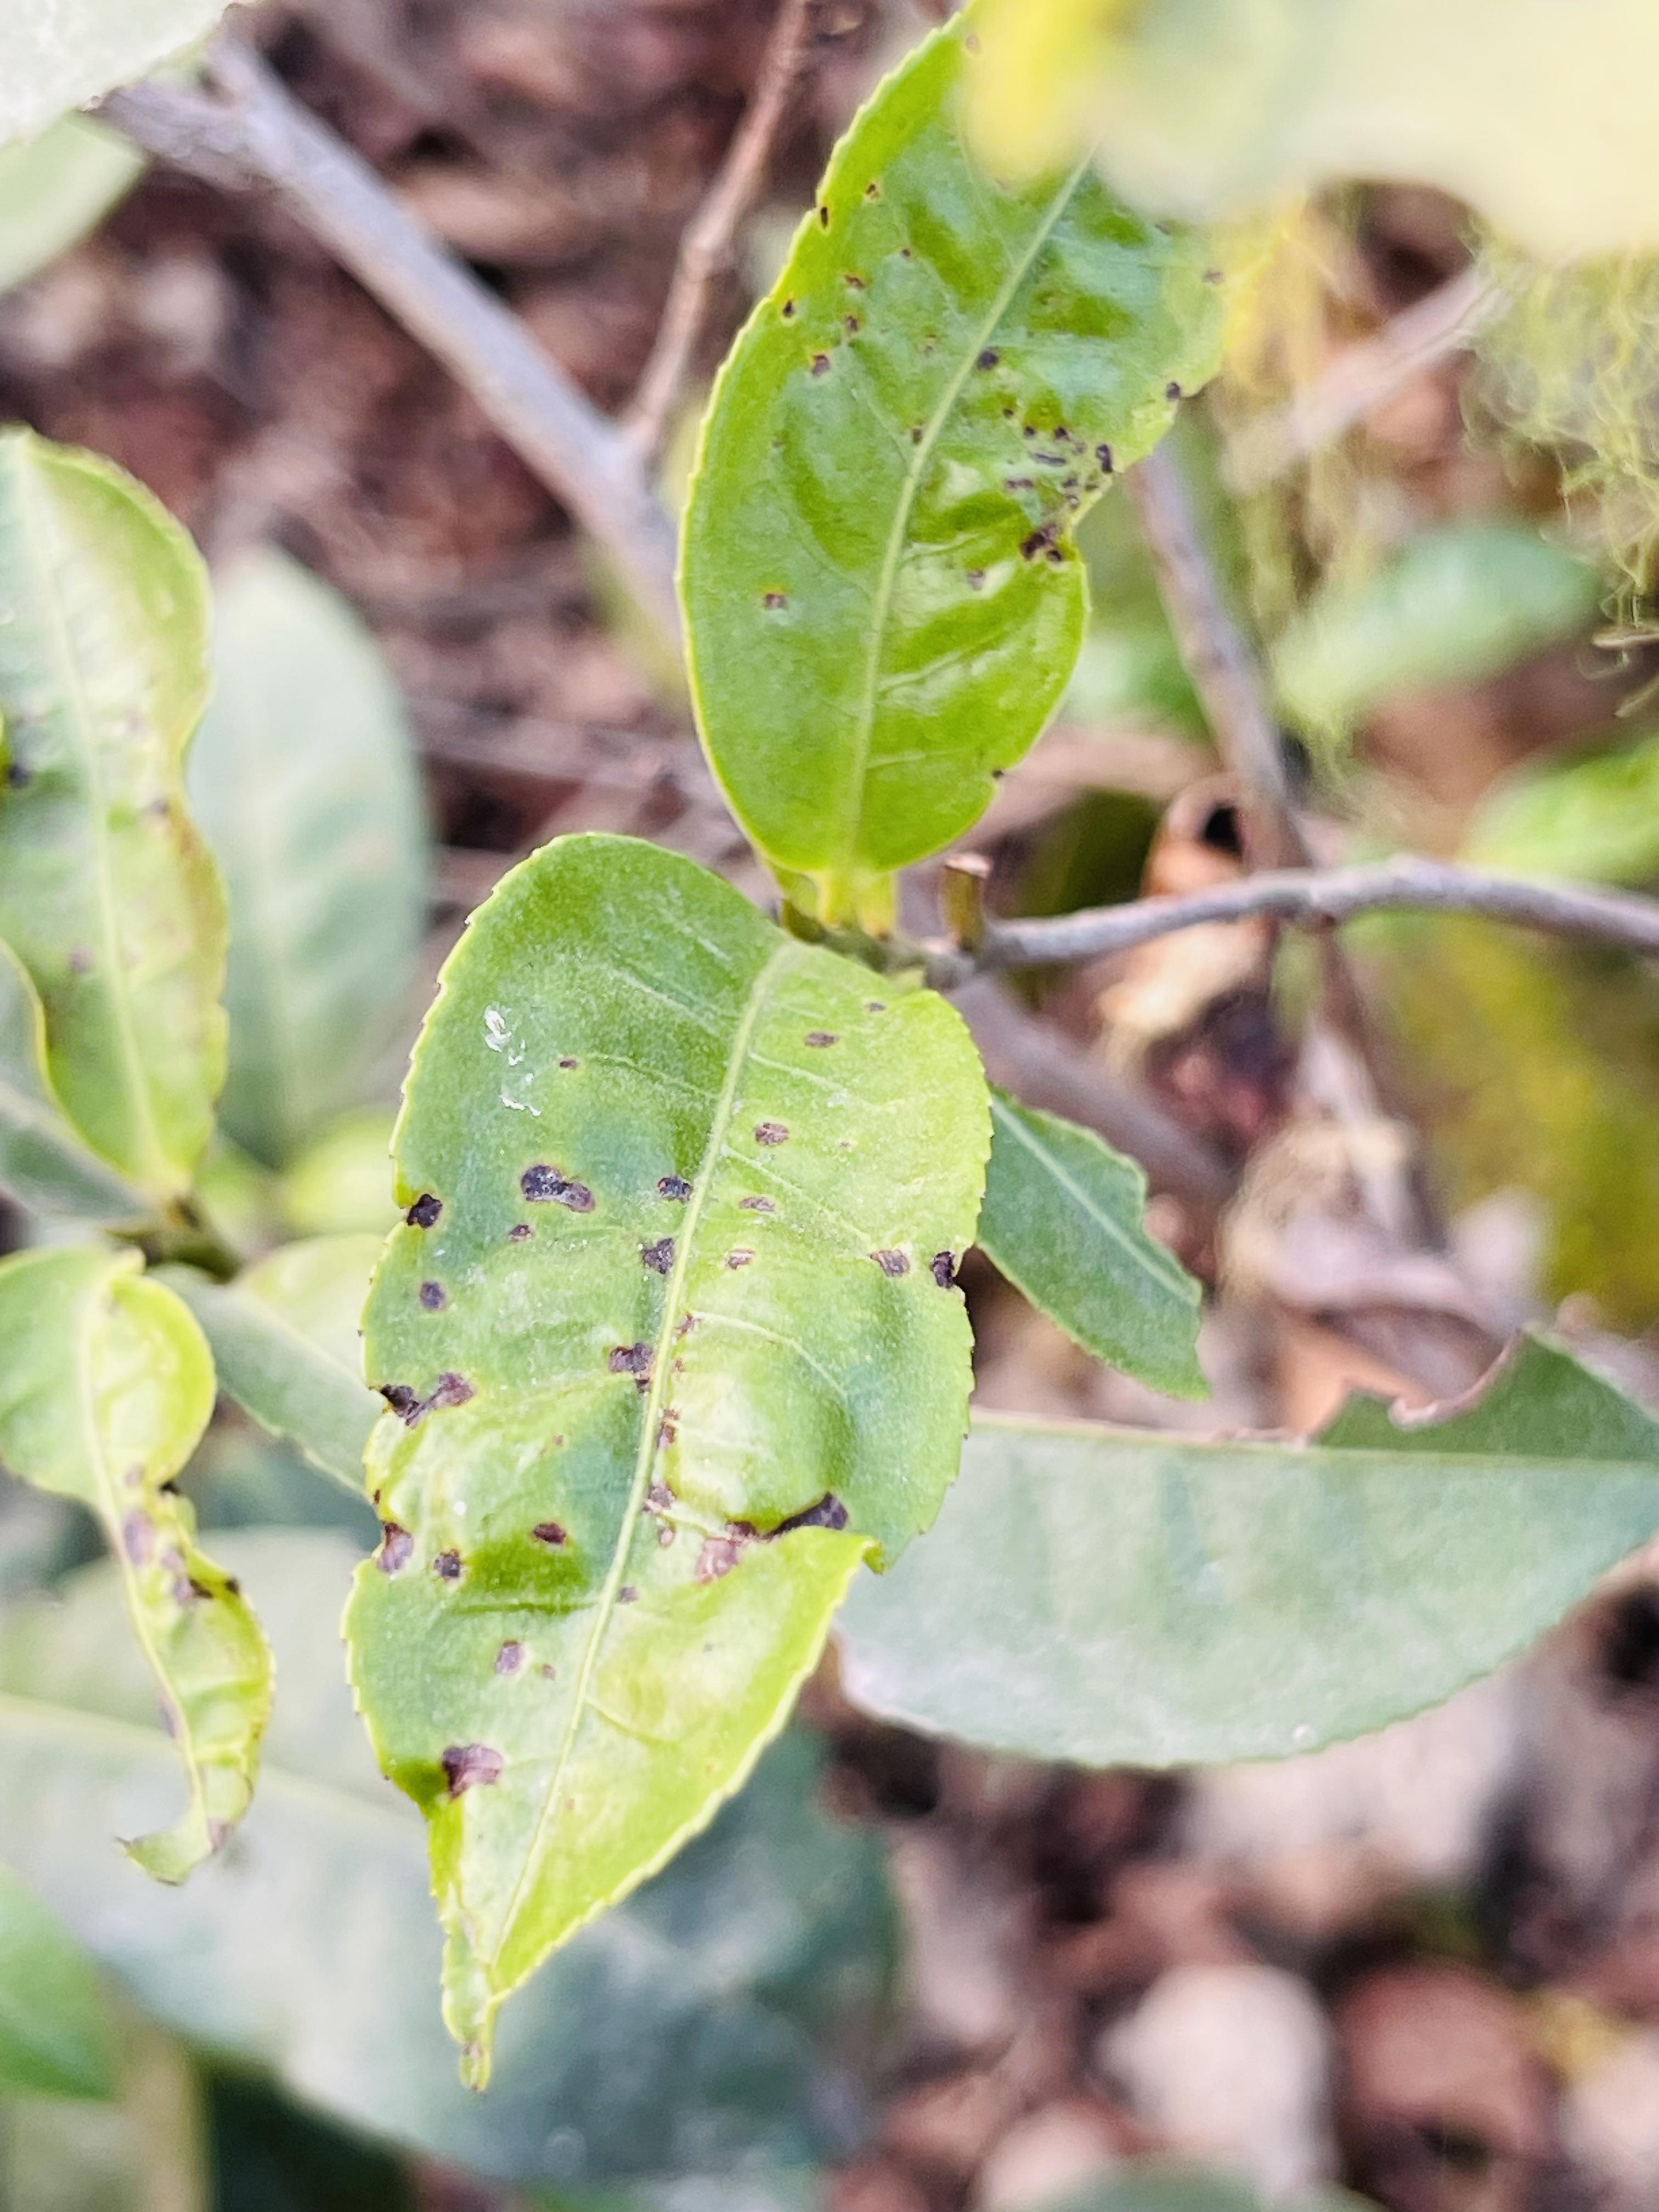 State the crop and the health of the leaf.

tea, helopeltis
